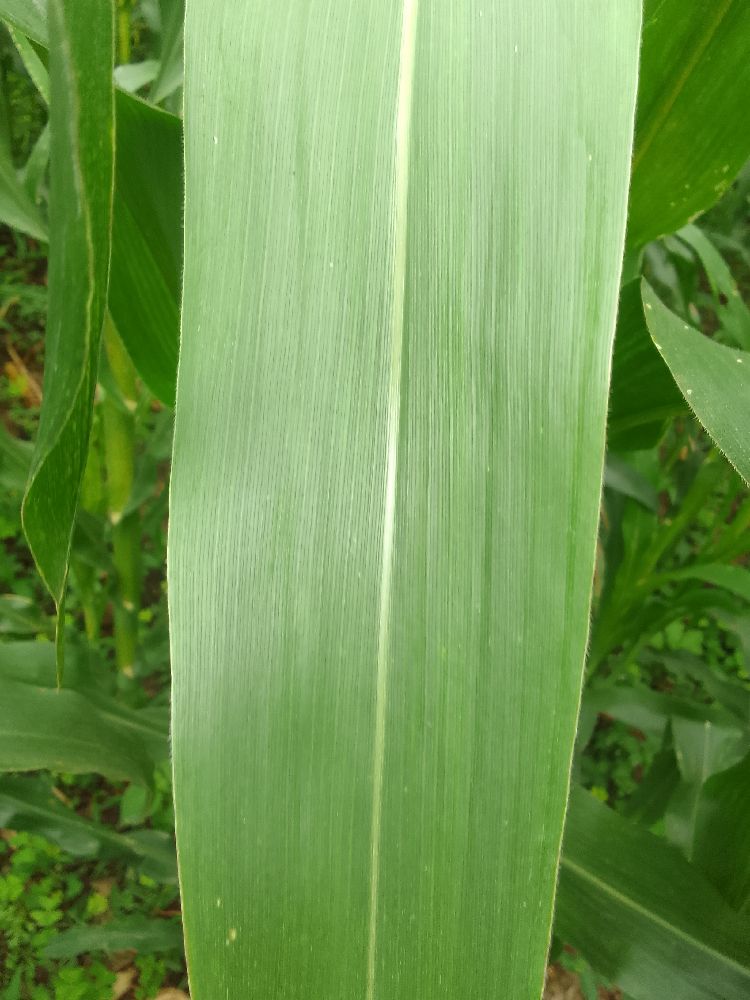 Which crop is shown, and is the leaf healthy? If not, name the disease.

maize, healthy
